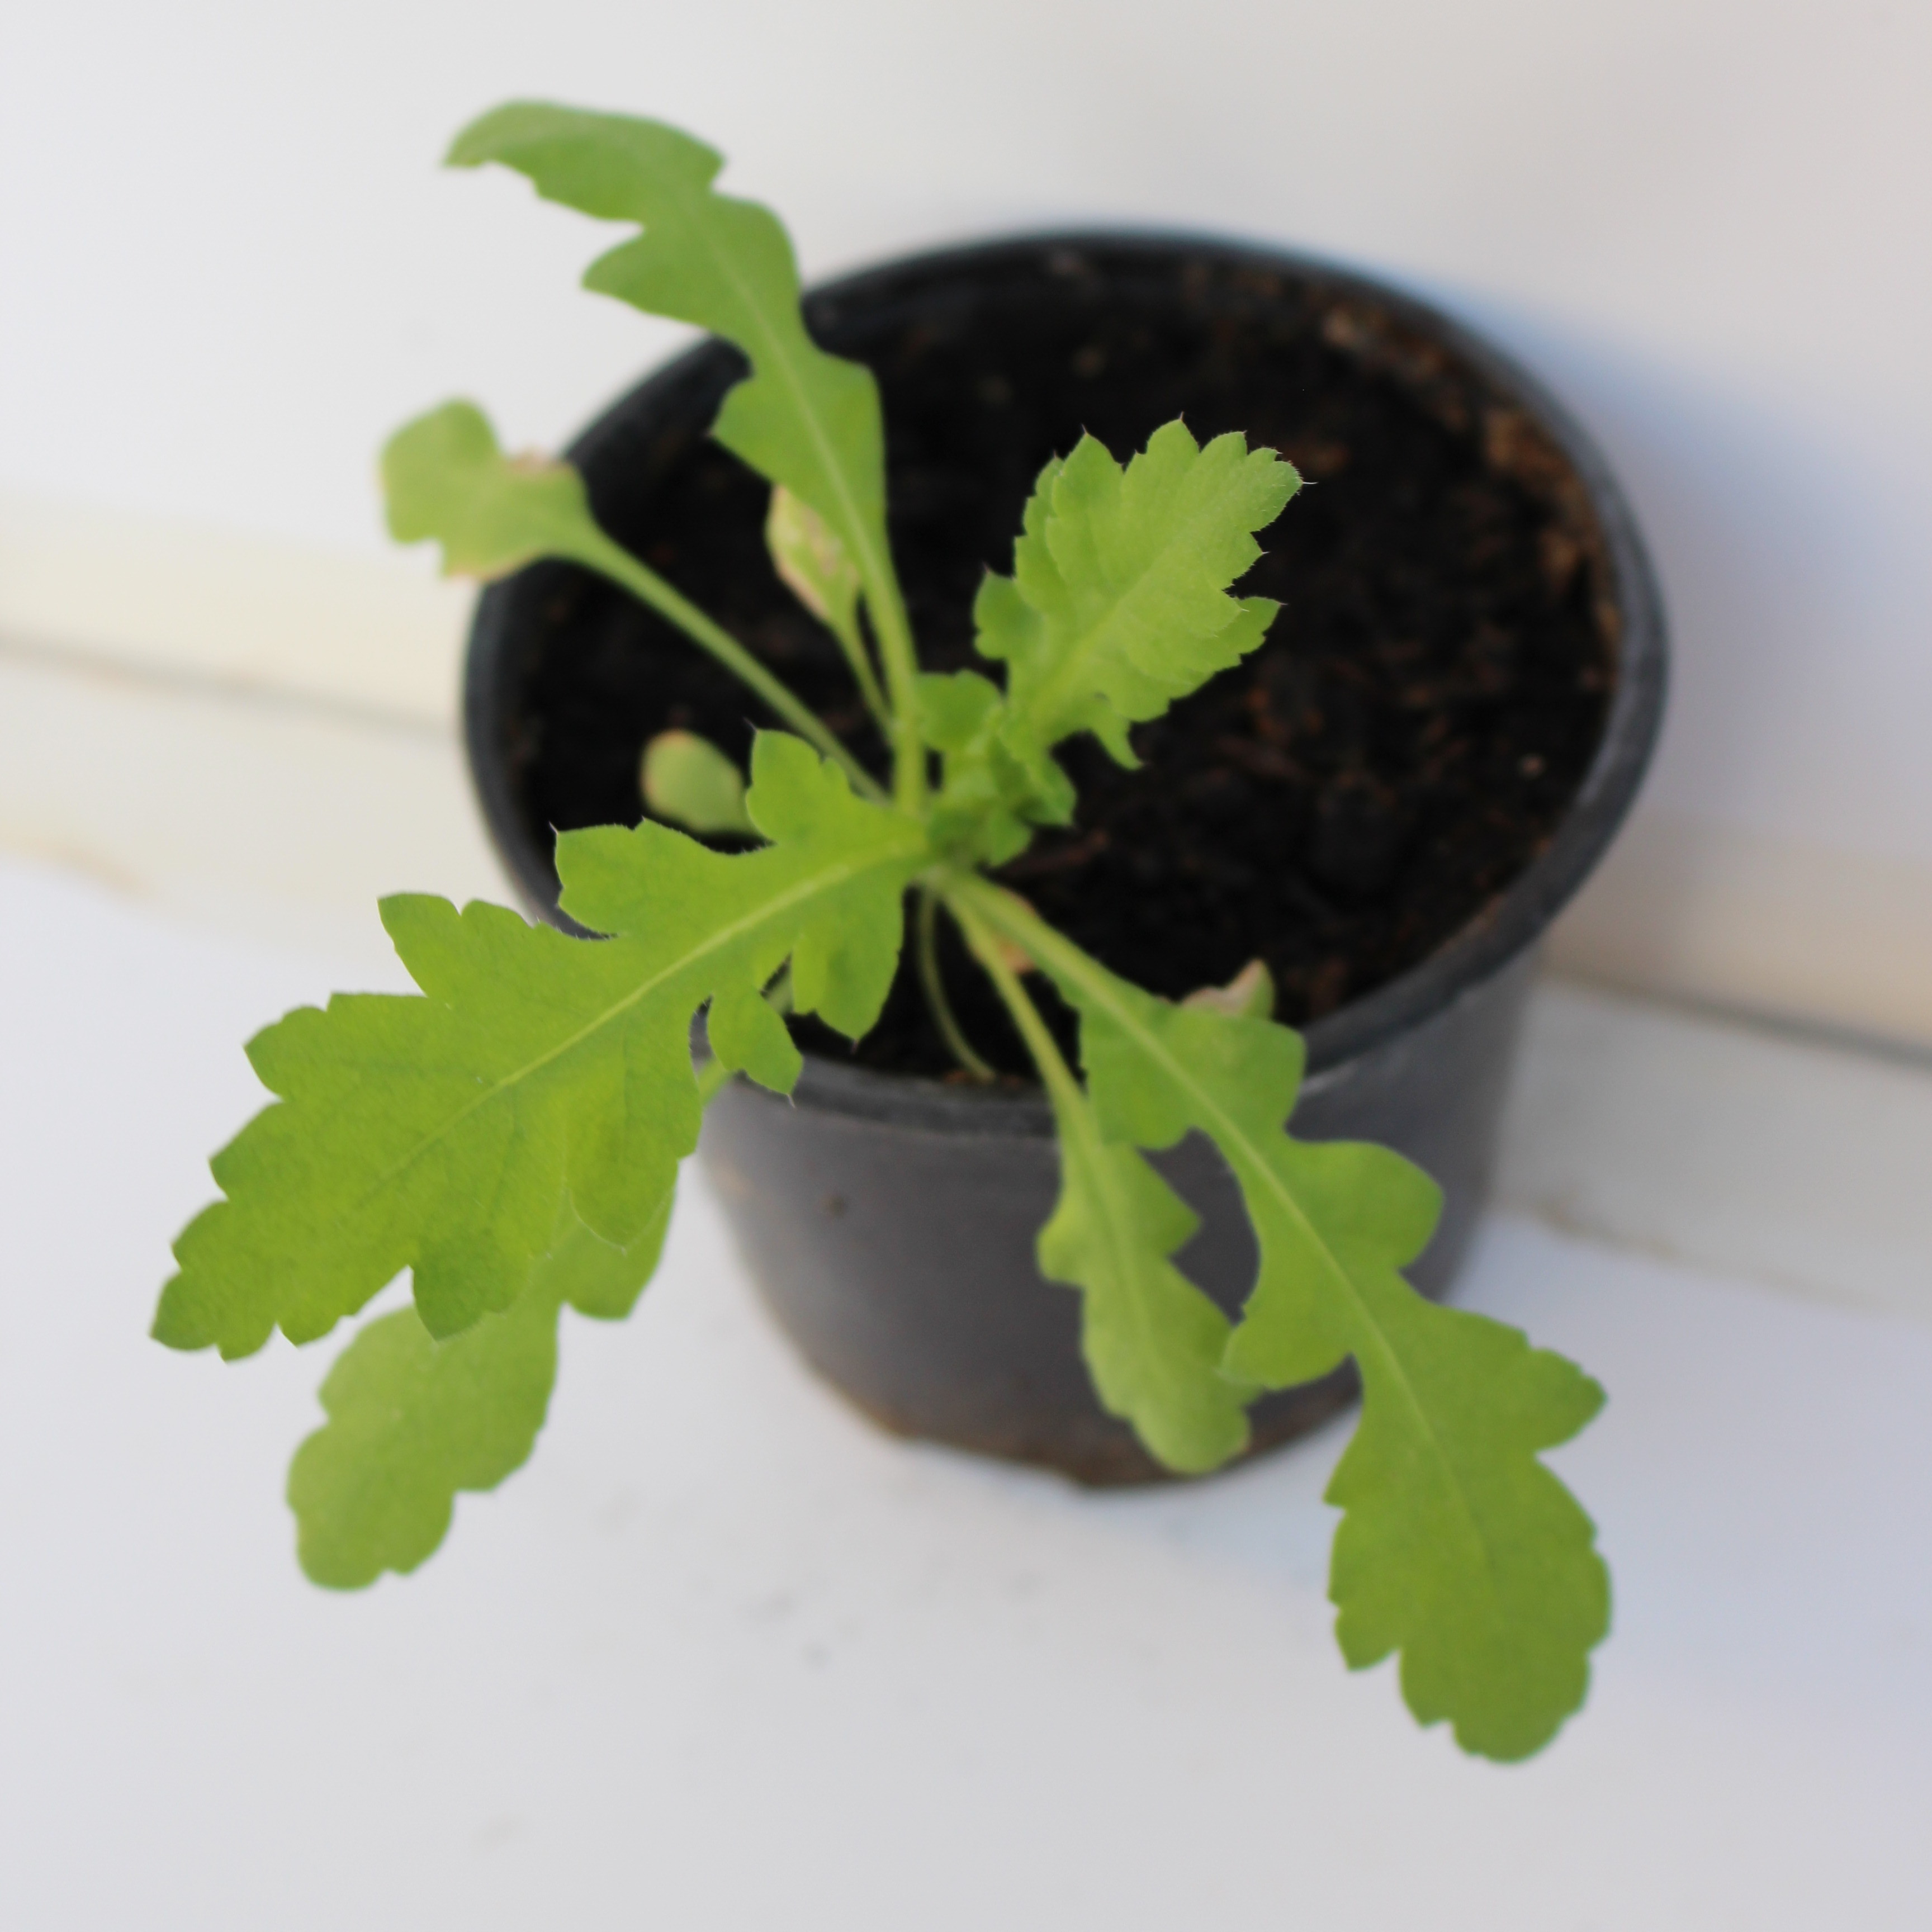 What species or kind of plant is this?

Papaver rhoeas
